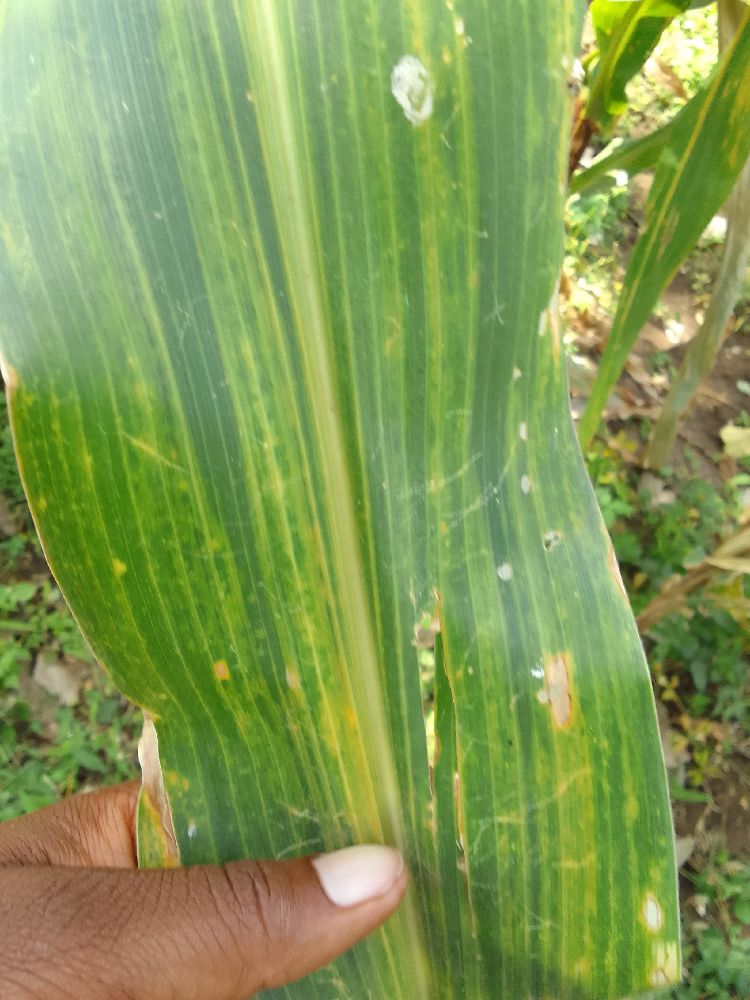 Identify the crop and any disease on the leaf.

maize, maize lethal necrosis
